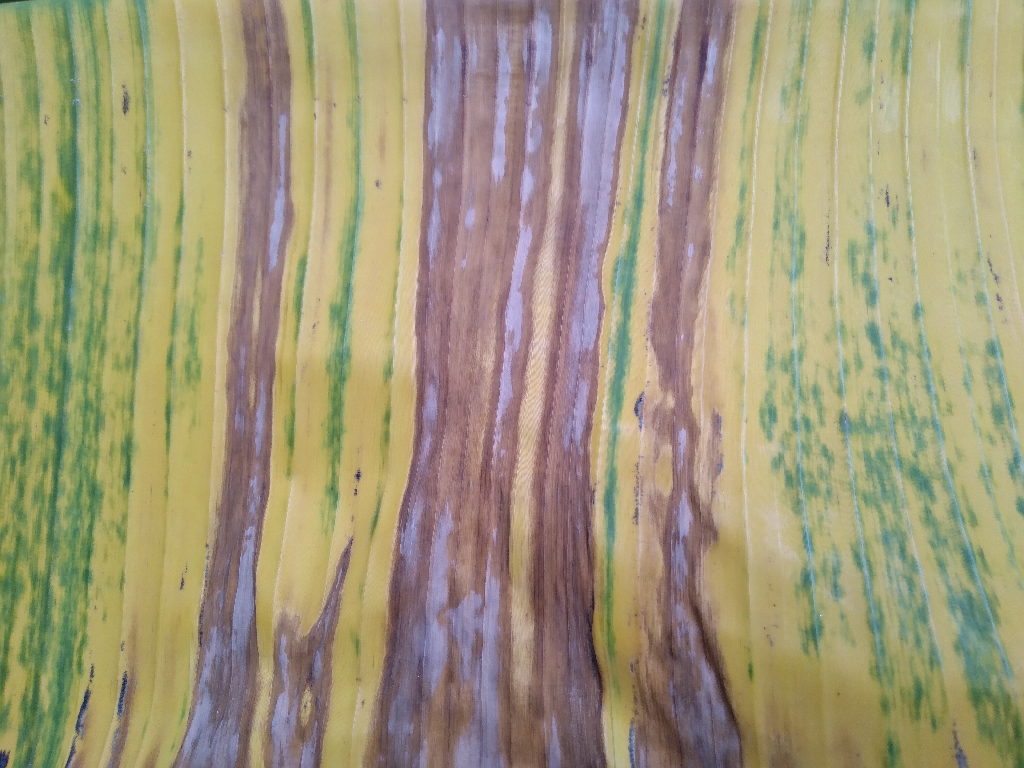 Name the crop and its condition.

banana, fusarium wilt race 1
